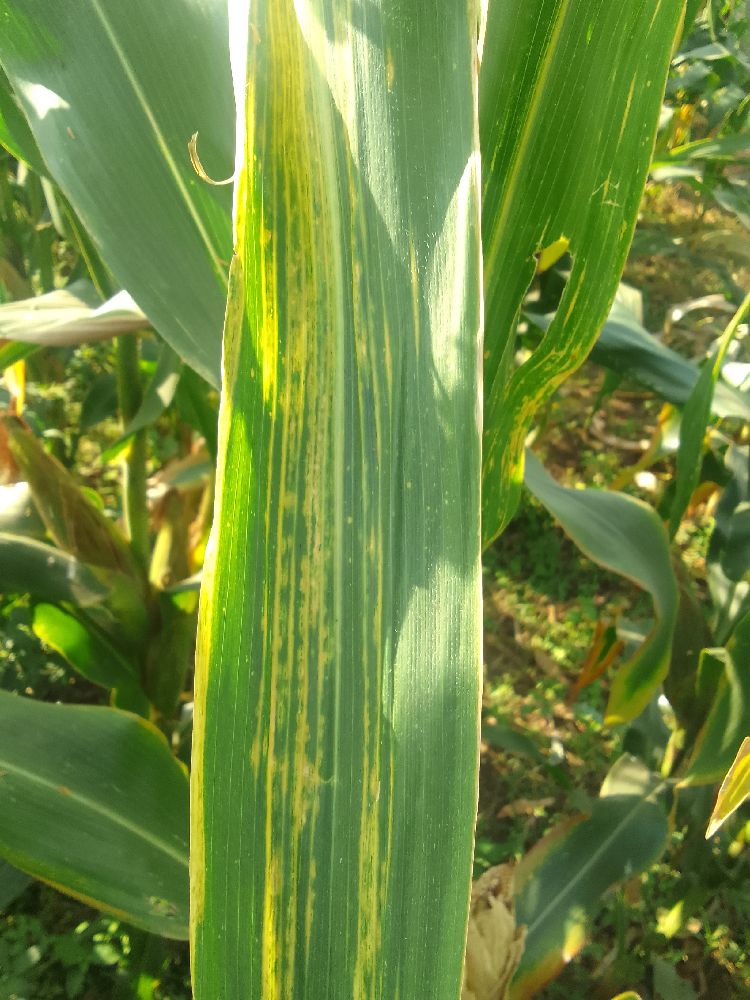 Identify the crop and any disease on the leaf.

maize, maize lethal necrosis
